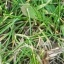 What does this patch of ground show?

grass
